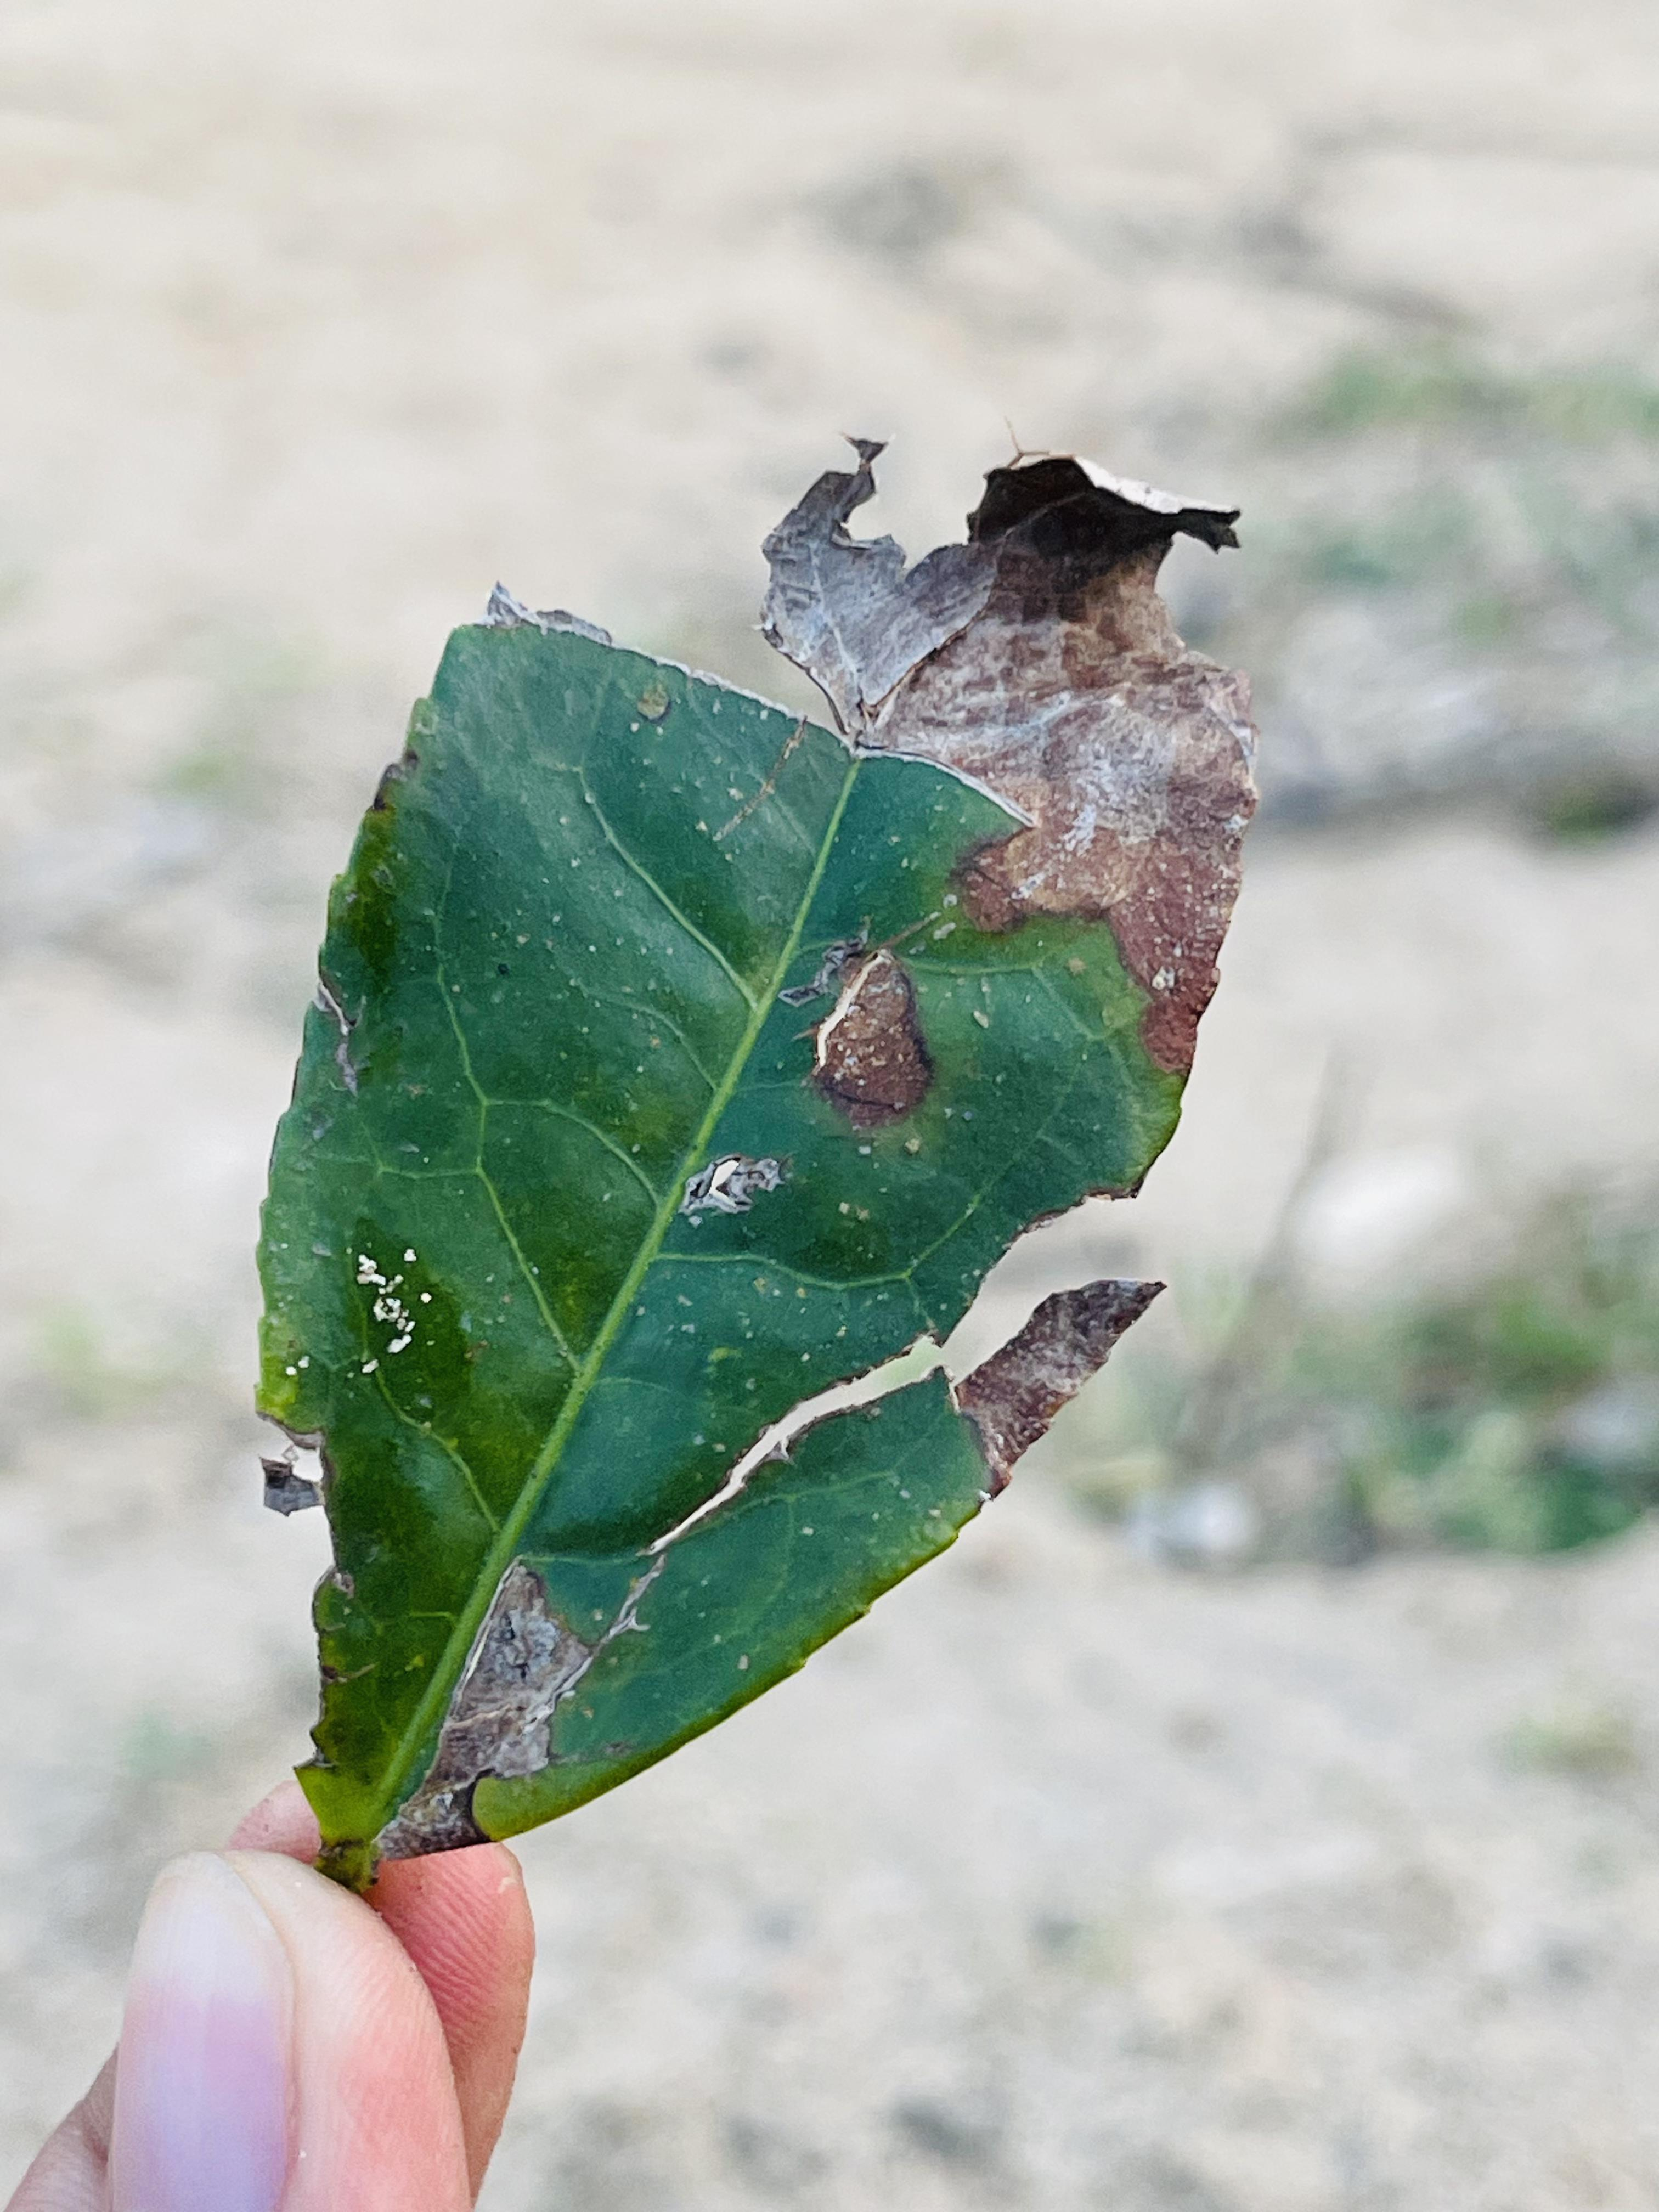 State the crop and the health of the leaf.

tea, blight
